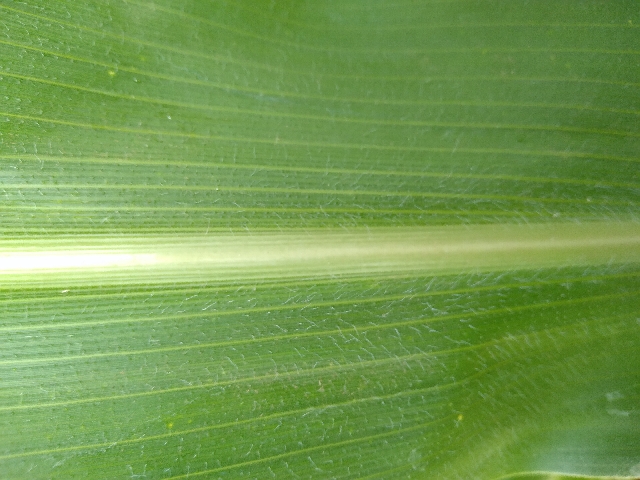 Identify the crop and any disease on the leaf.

maize, healthy
